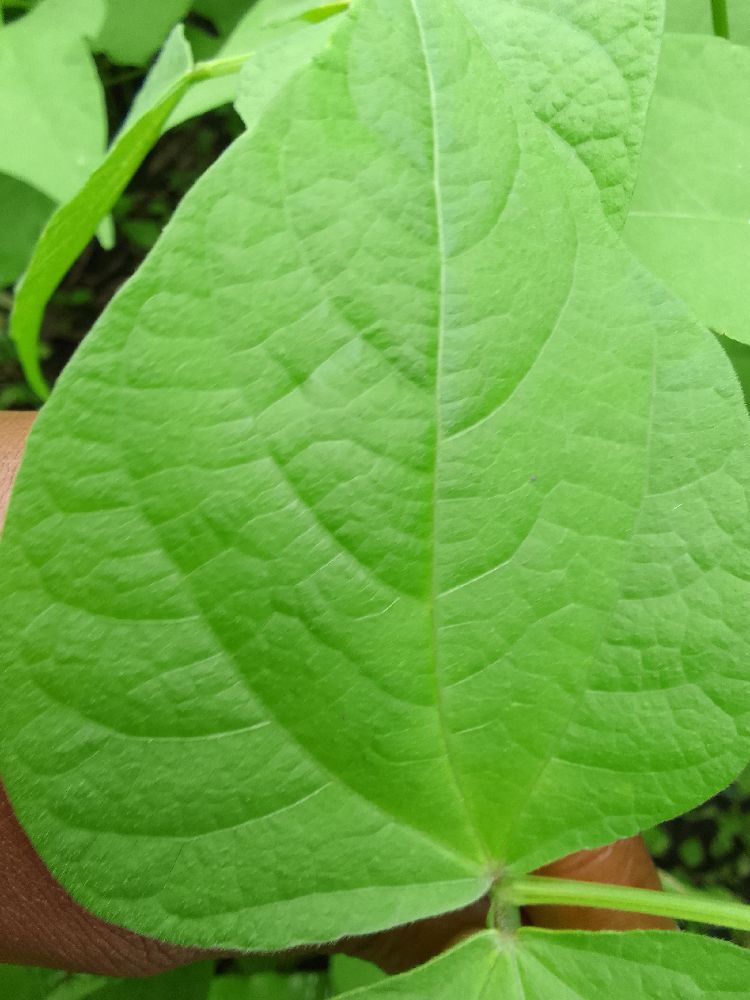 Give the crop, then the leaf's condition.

common bean, healthy
